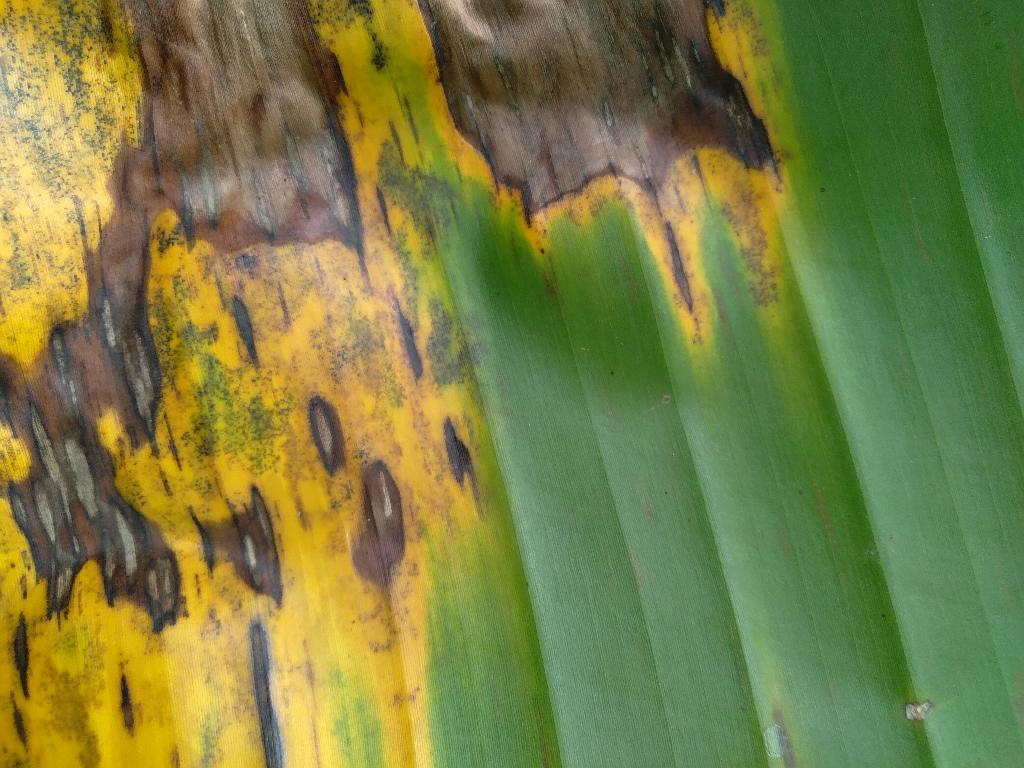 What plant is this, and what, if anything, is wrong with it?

banana, black sigatoka
